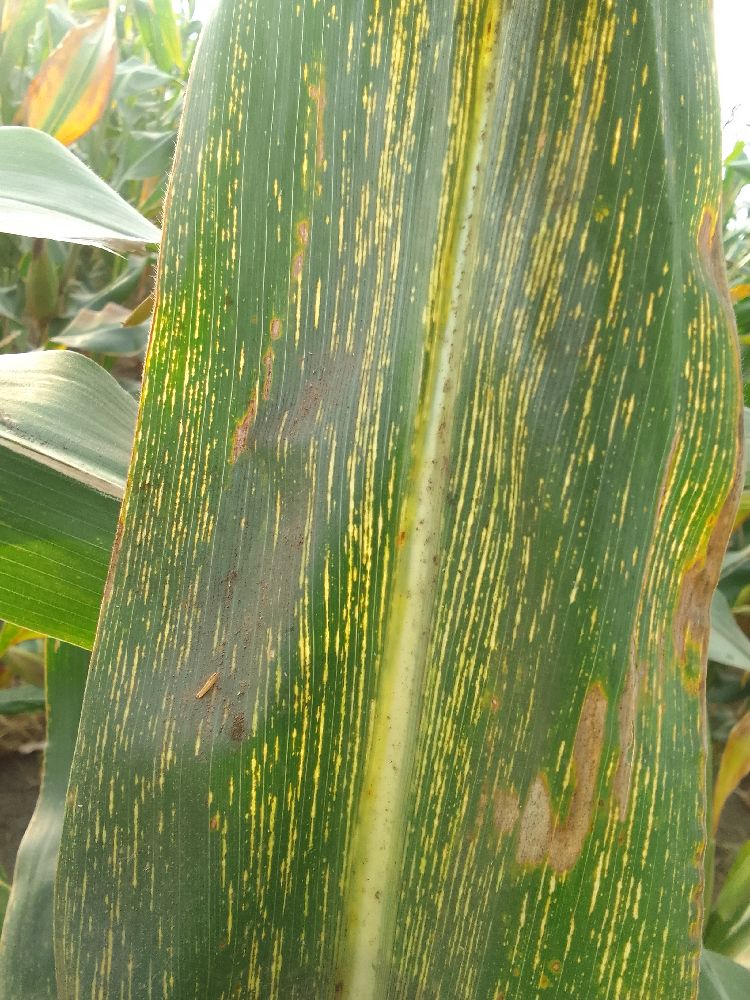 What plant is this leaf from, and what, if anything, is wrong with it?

maize, maize streak virus
